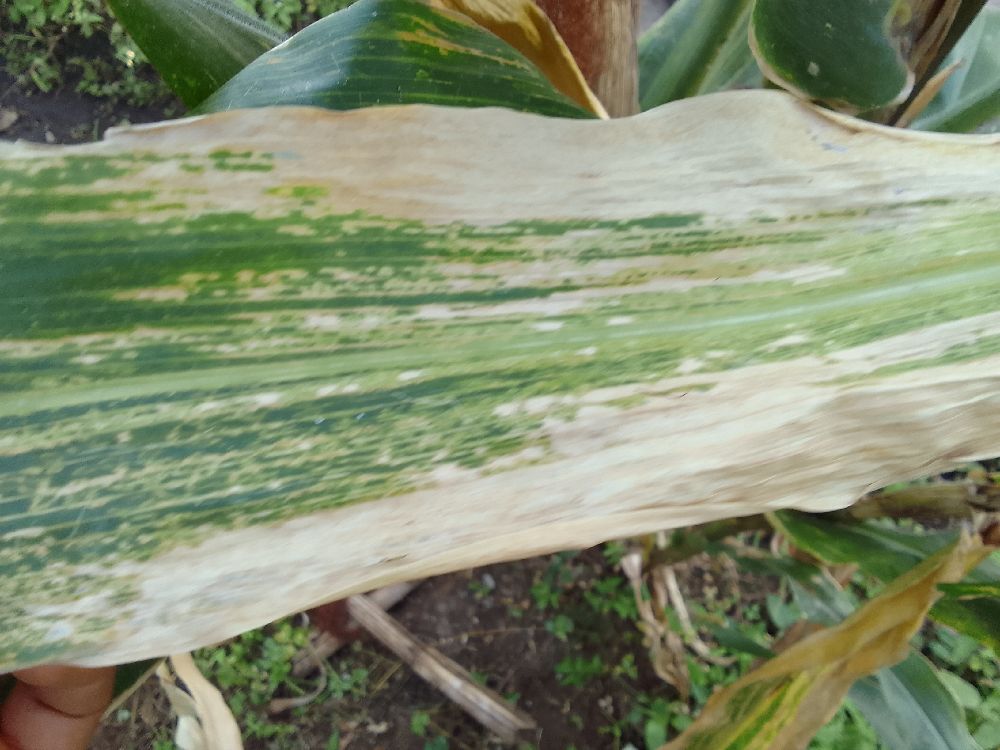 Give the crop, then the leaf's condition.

maize, maize lethal necrosis
